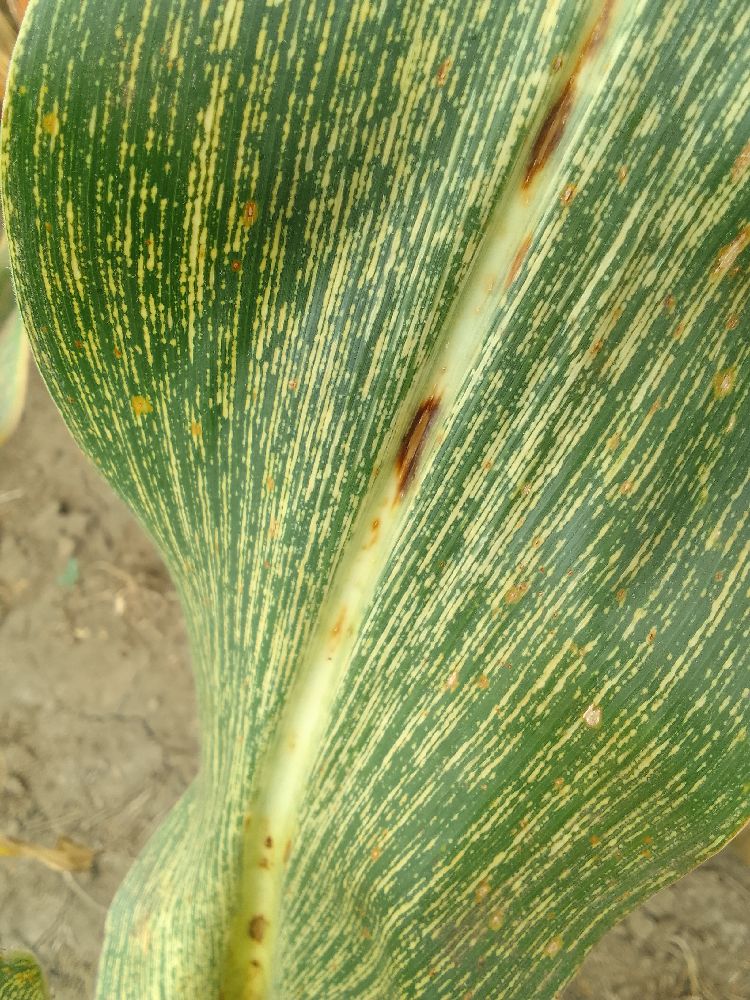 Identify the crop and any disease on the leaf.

maize, maize streak virus
